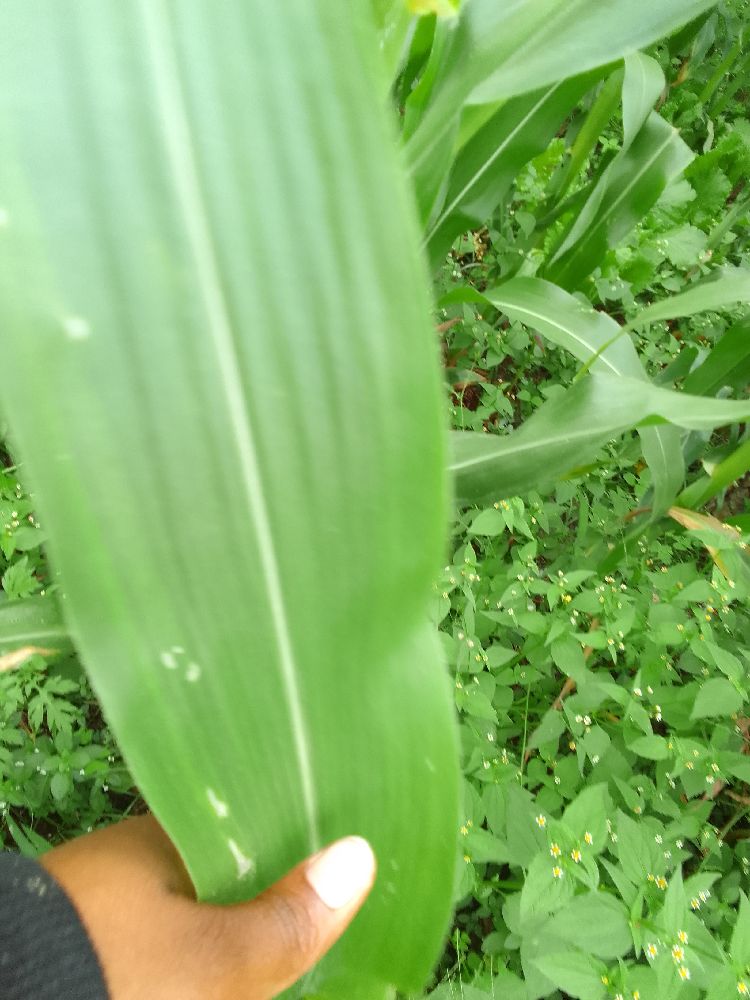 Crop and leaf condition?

maize, healthy
